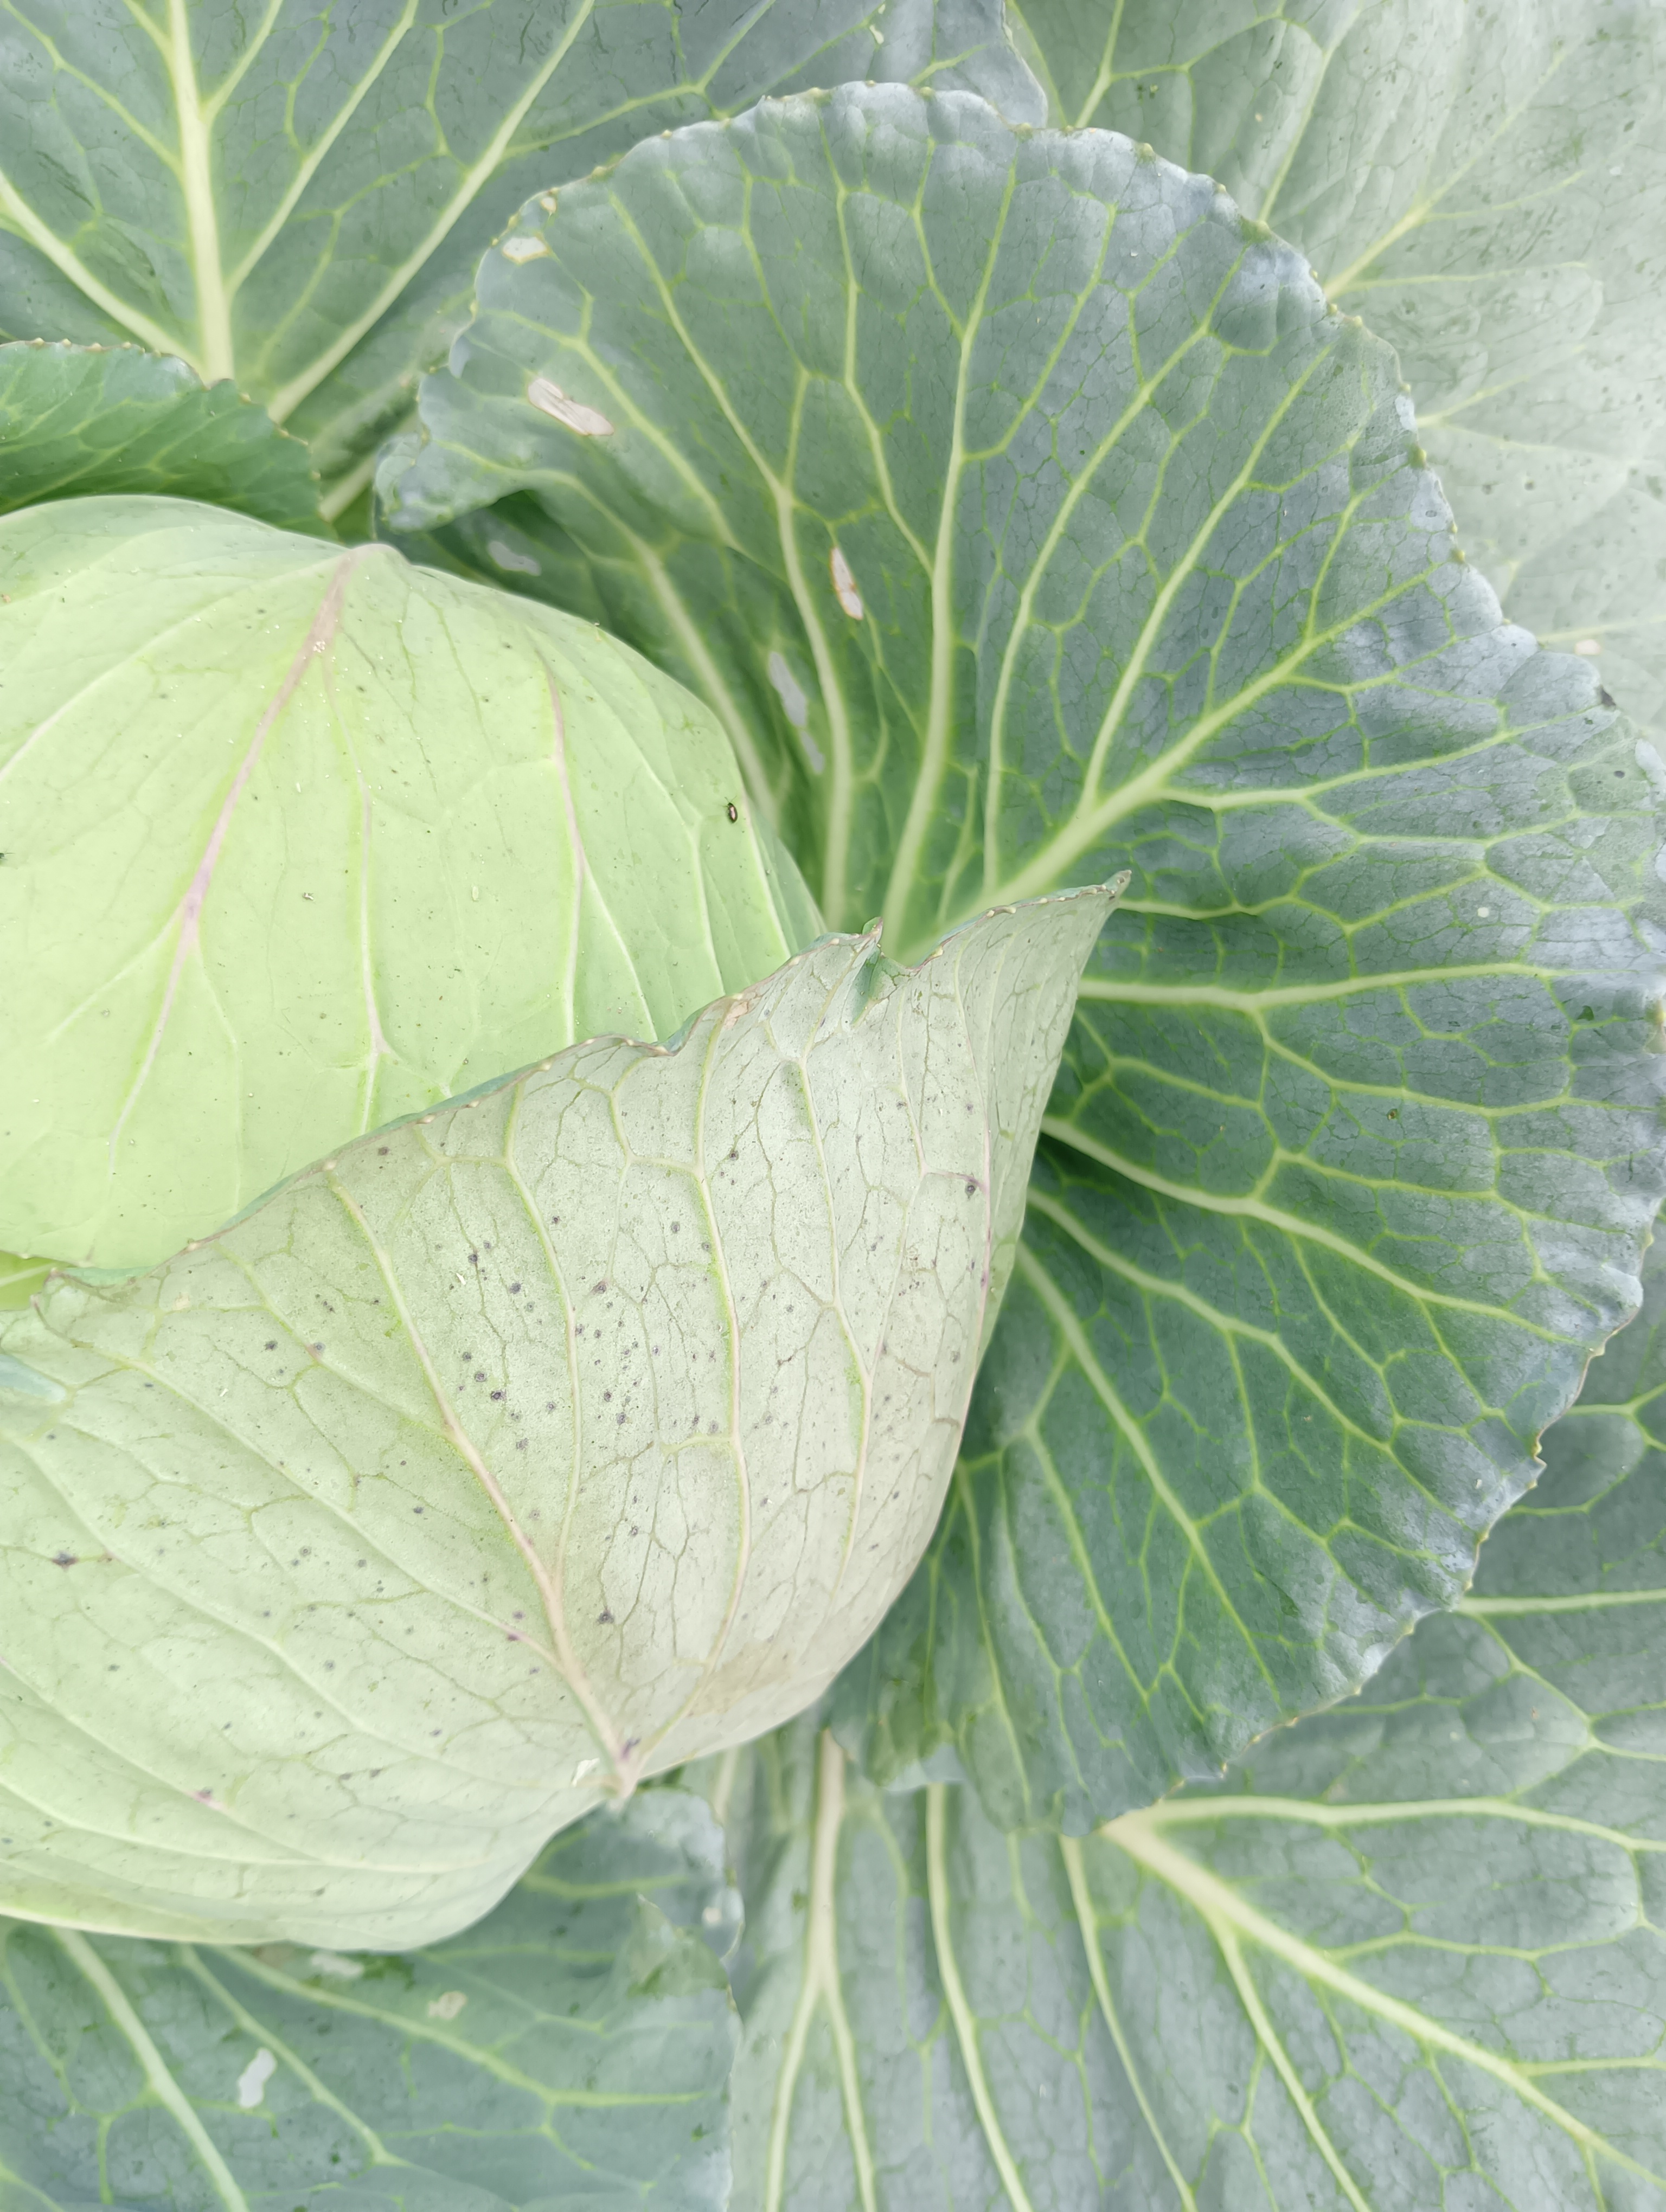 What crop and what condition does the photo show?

cabbage, healthy
